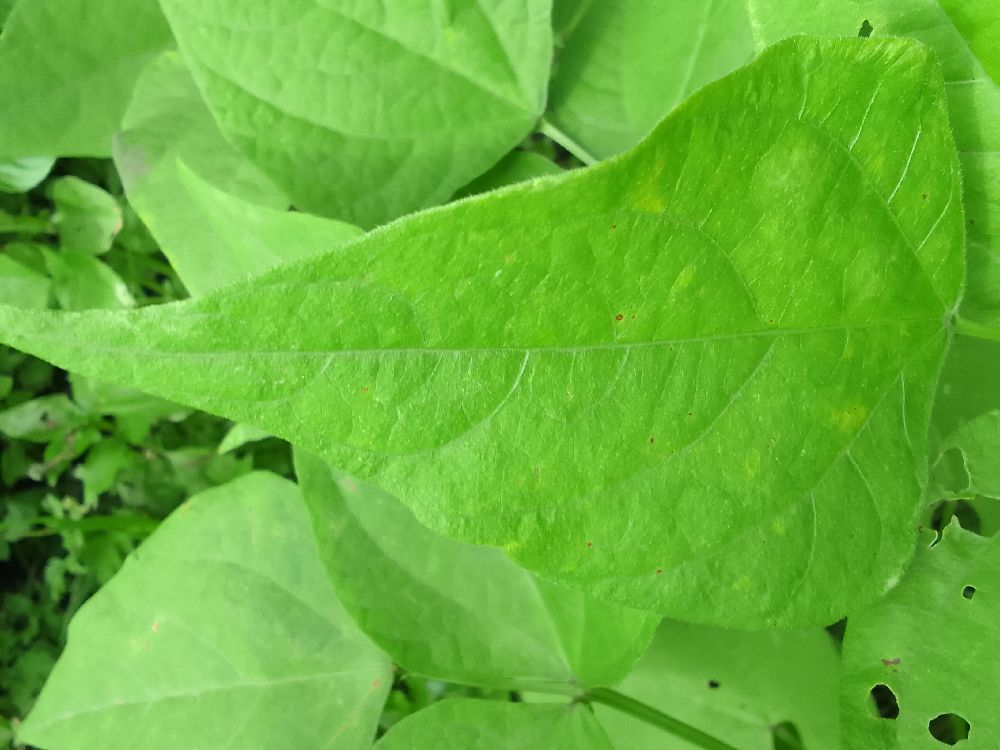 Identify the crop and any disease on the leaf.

common bean, healthy
